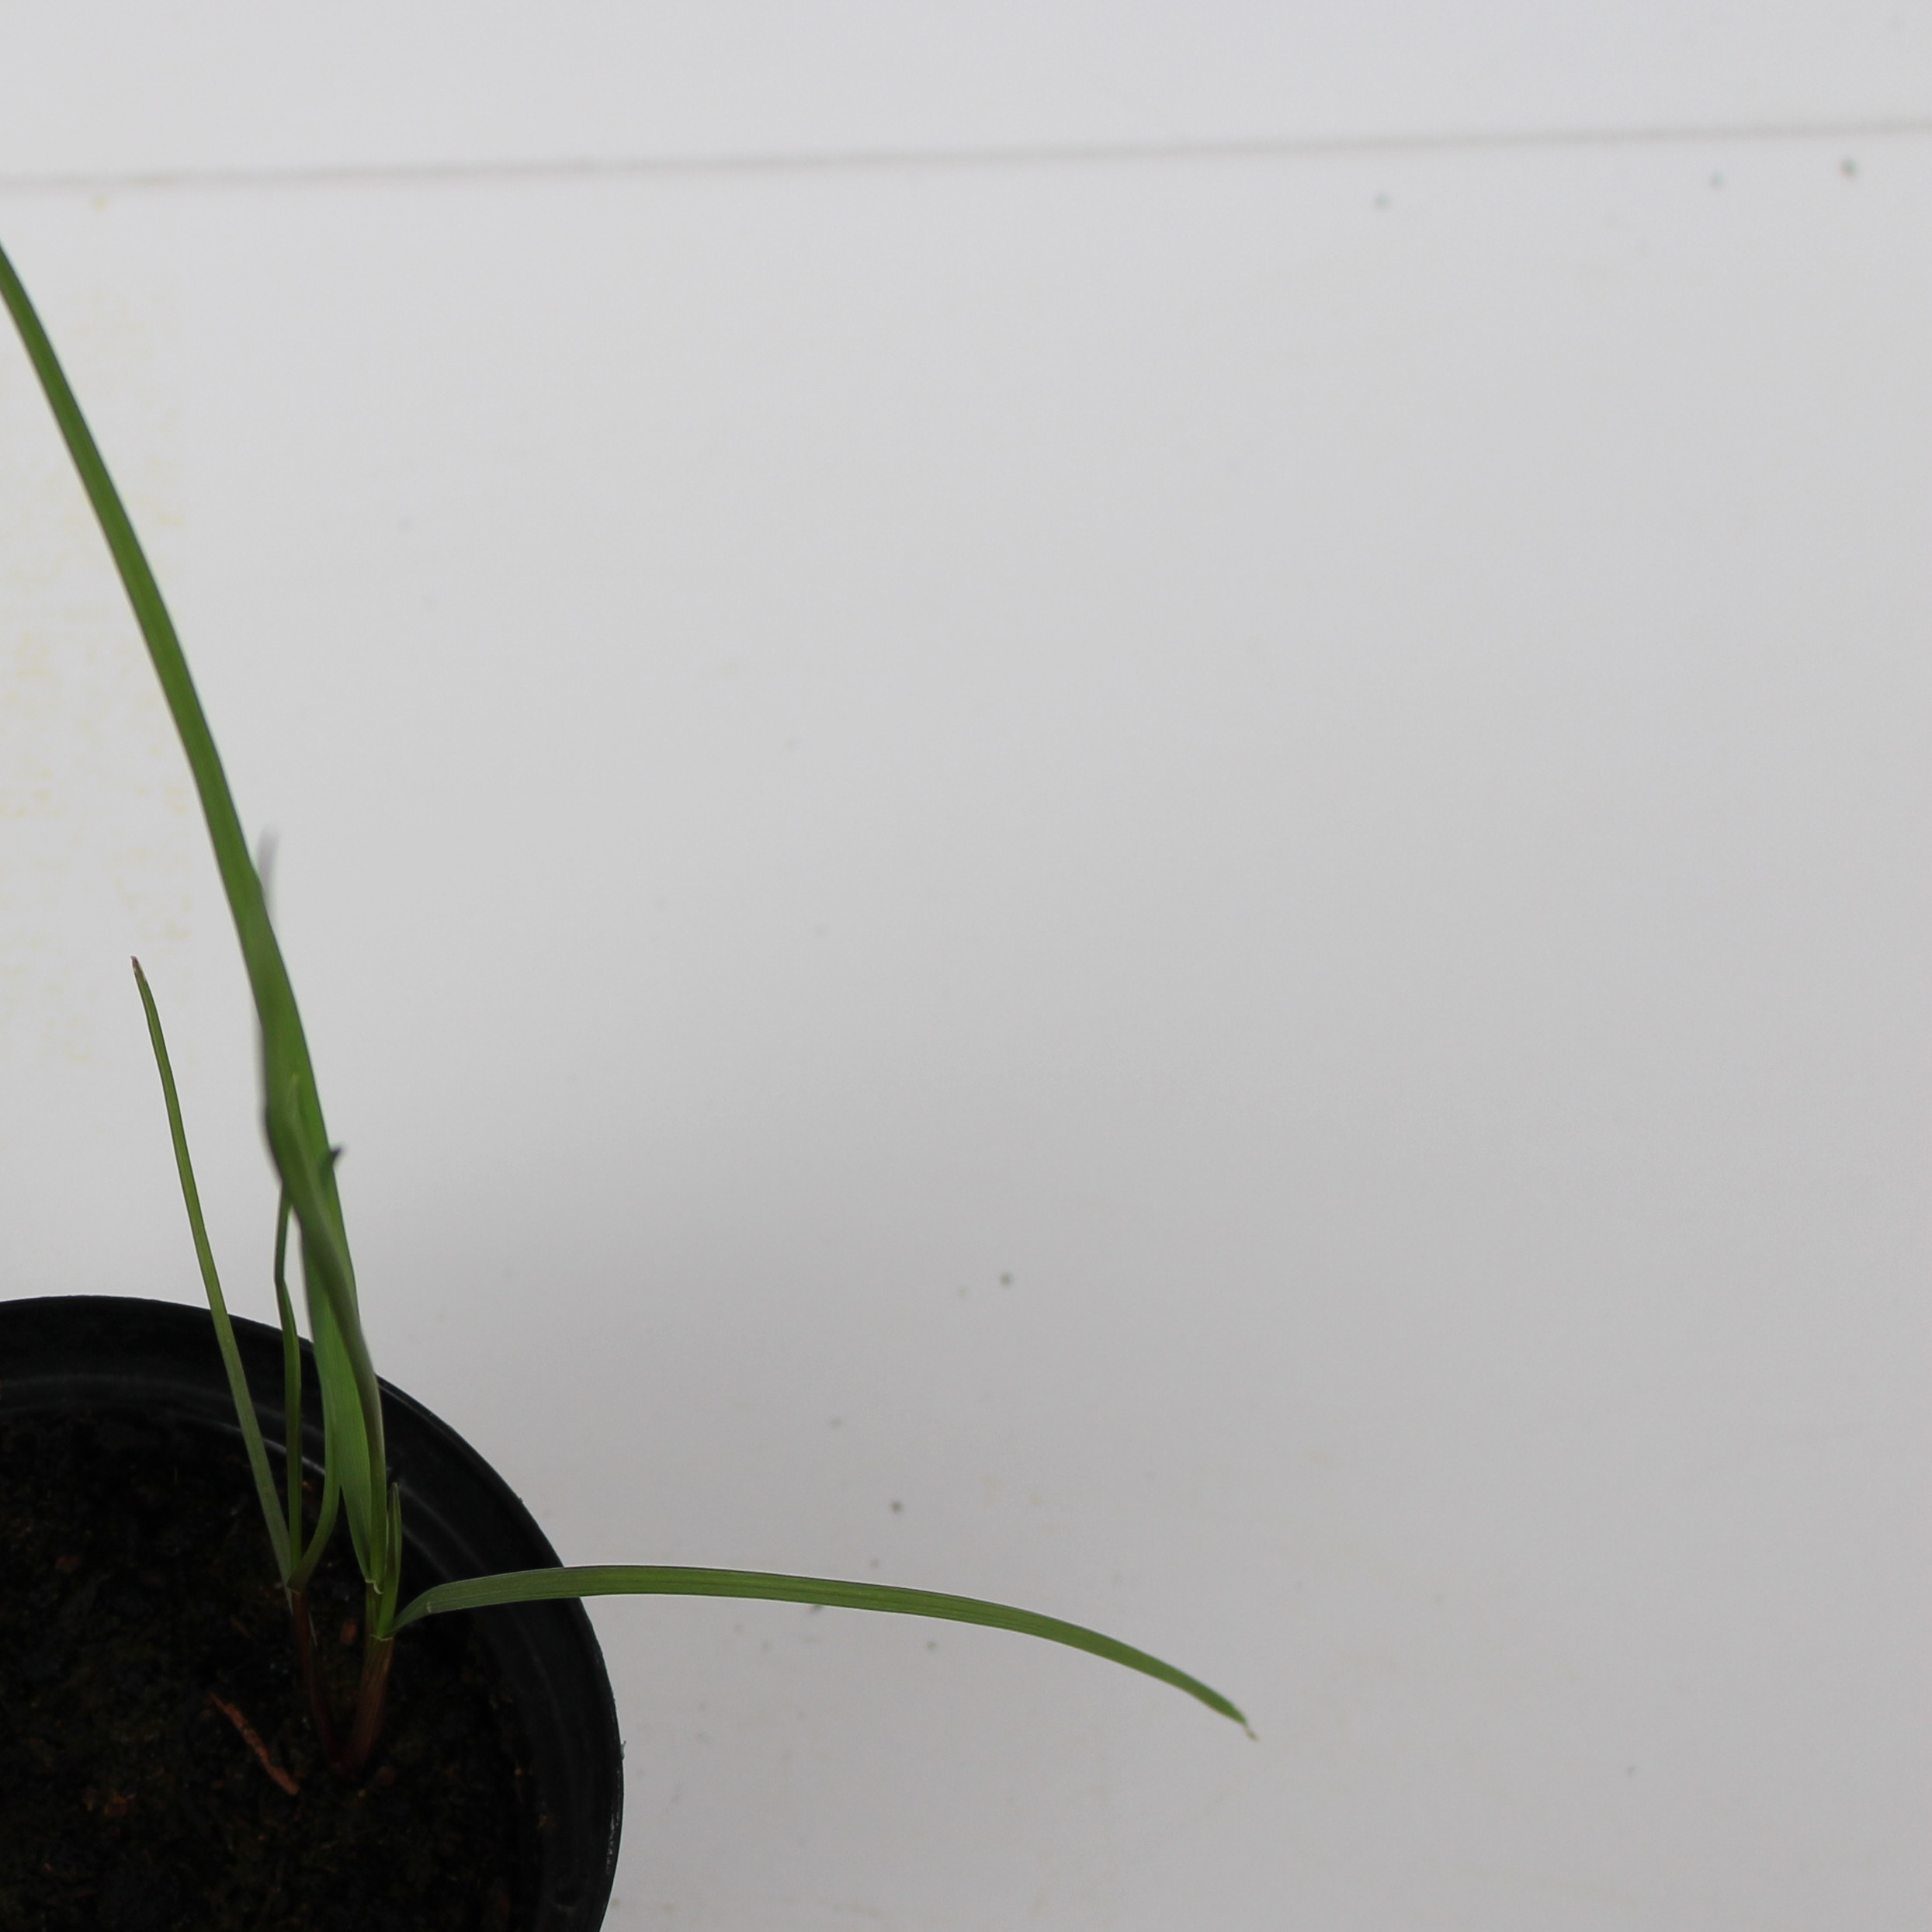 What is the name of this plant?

Lolium multiflorum
